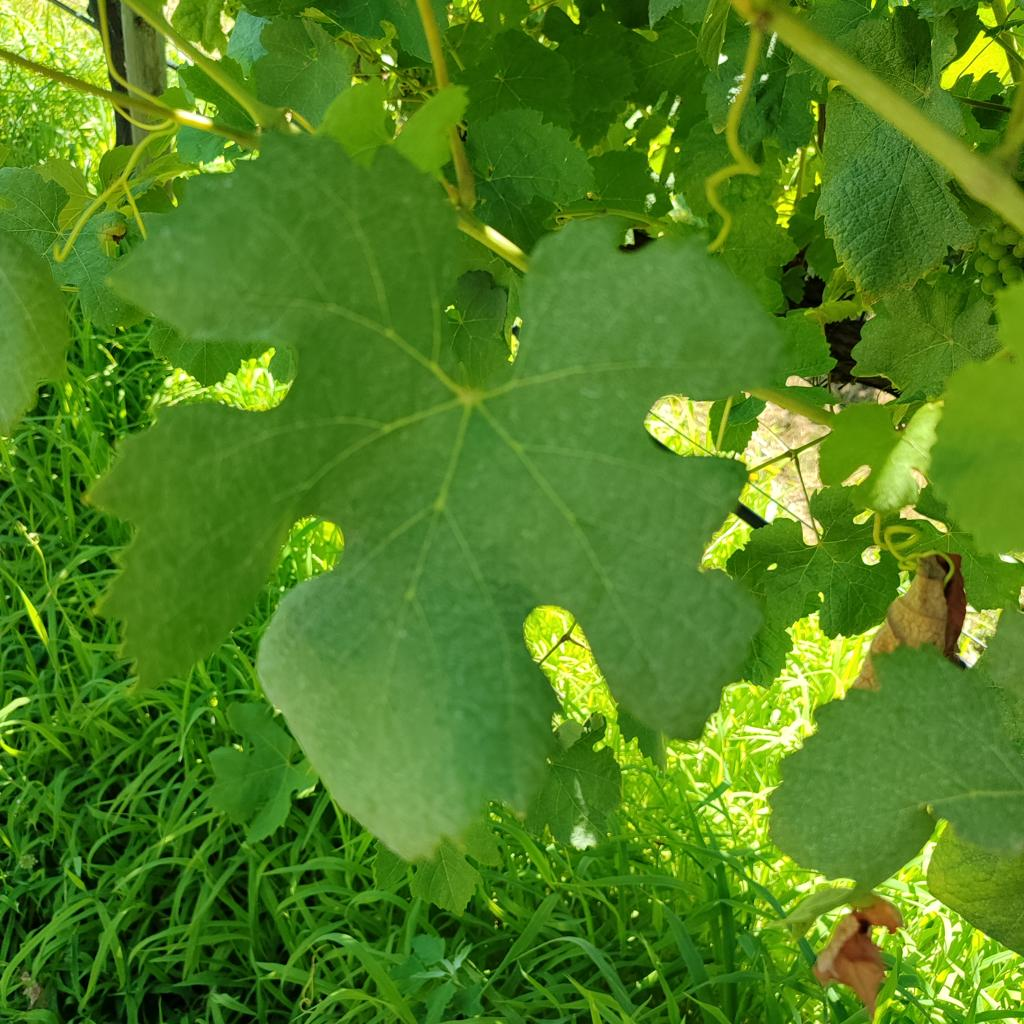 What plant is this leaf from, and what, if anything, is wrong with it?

grapevine, healthy
